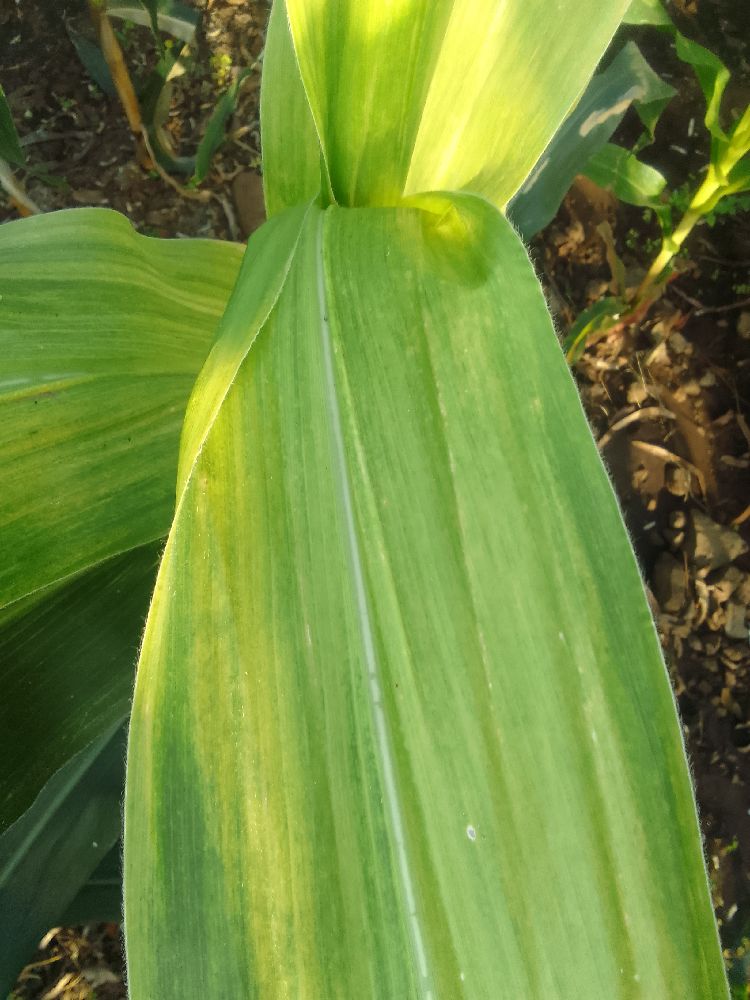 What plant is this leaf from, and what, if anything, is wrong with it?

maize, maize lethal necrosis
